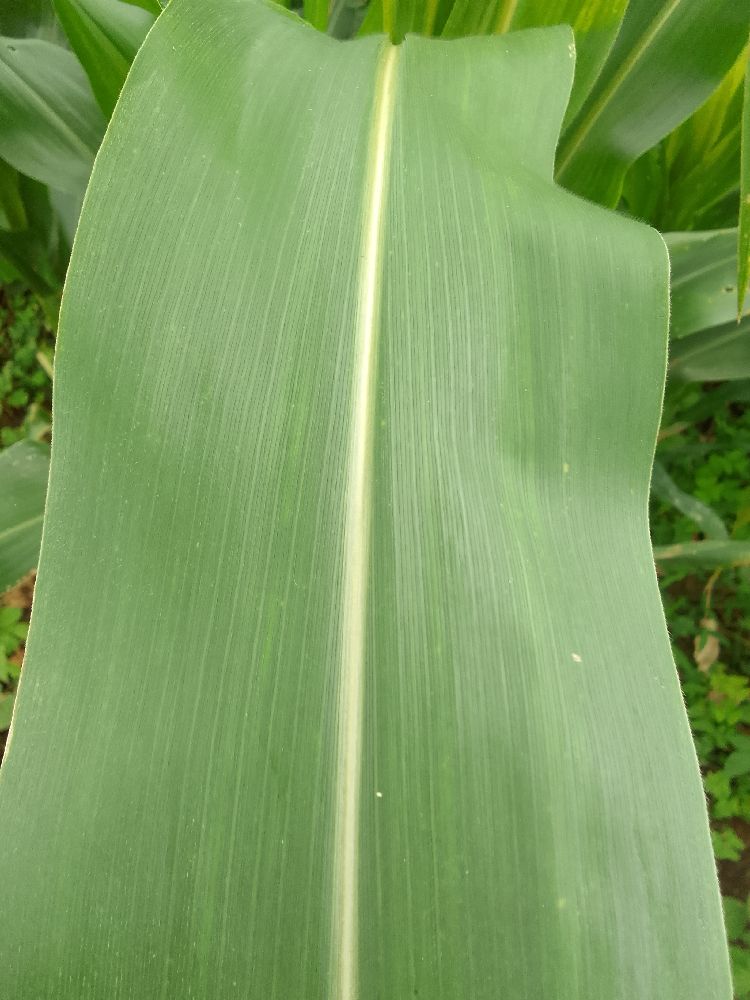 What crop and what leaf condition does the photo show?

maize, healthy
